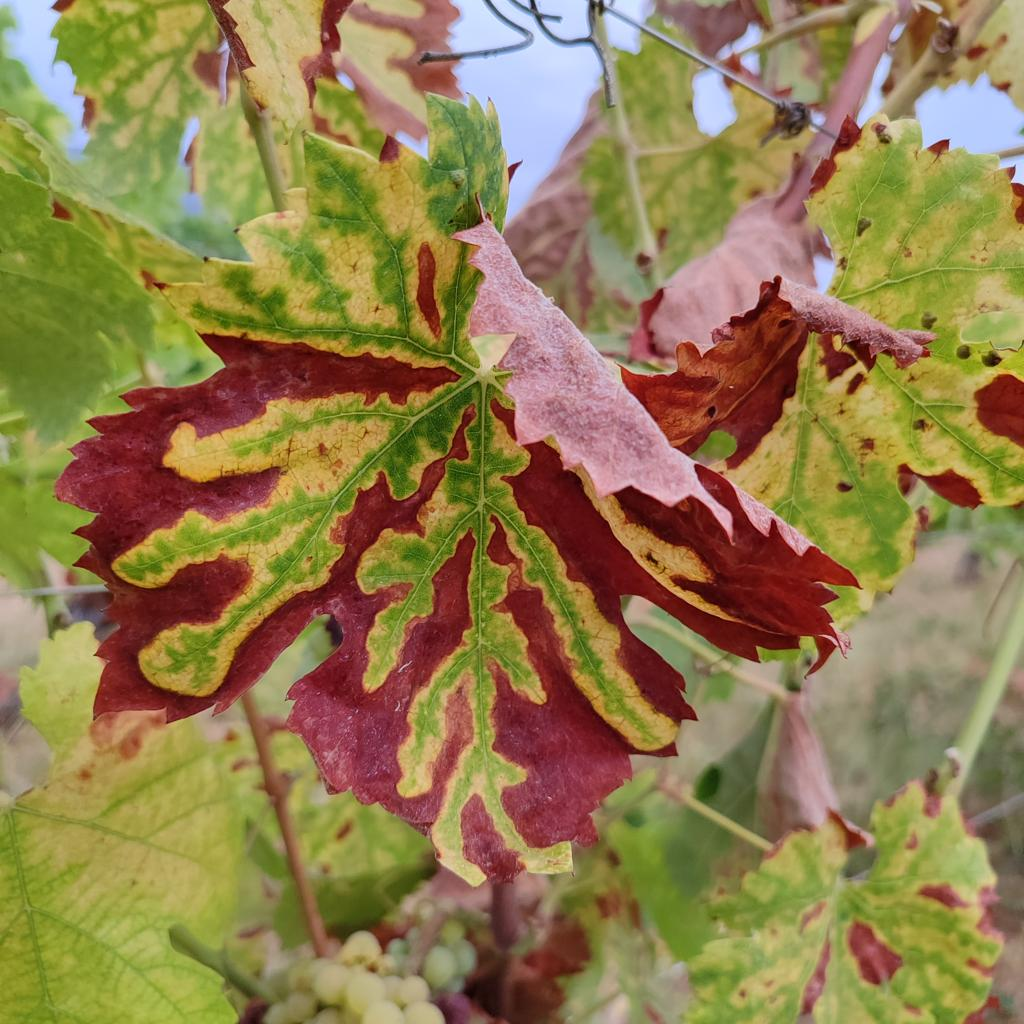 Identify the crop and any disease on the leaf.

grapevine, esca complex
